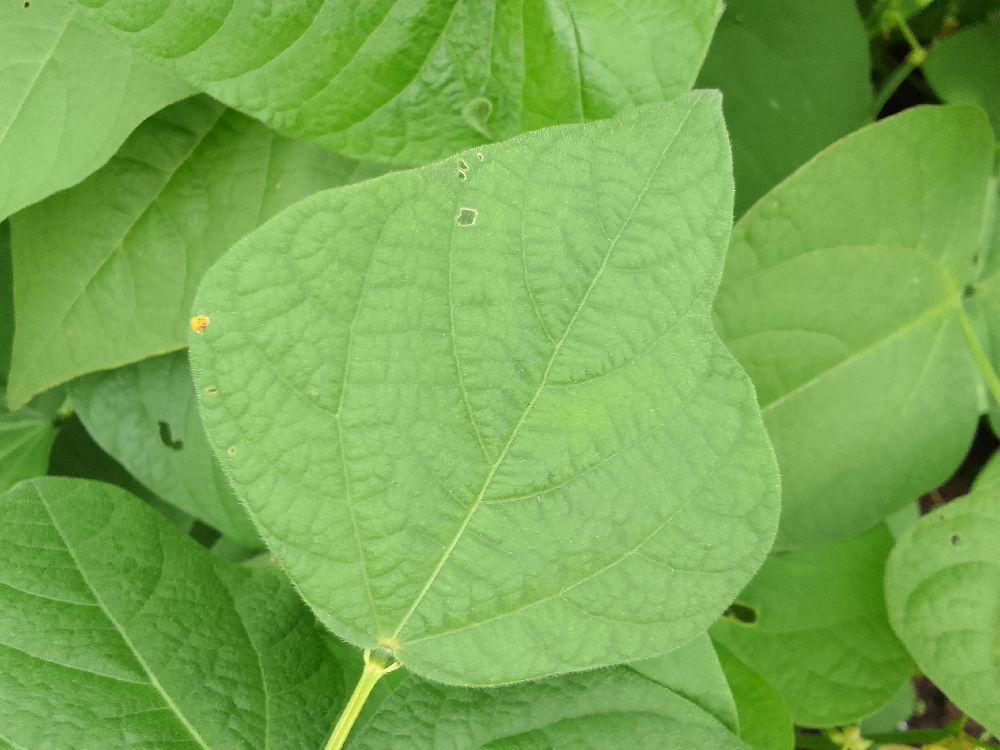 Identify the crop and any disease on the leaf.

common bean, healthy
